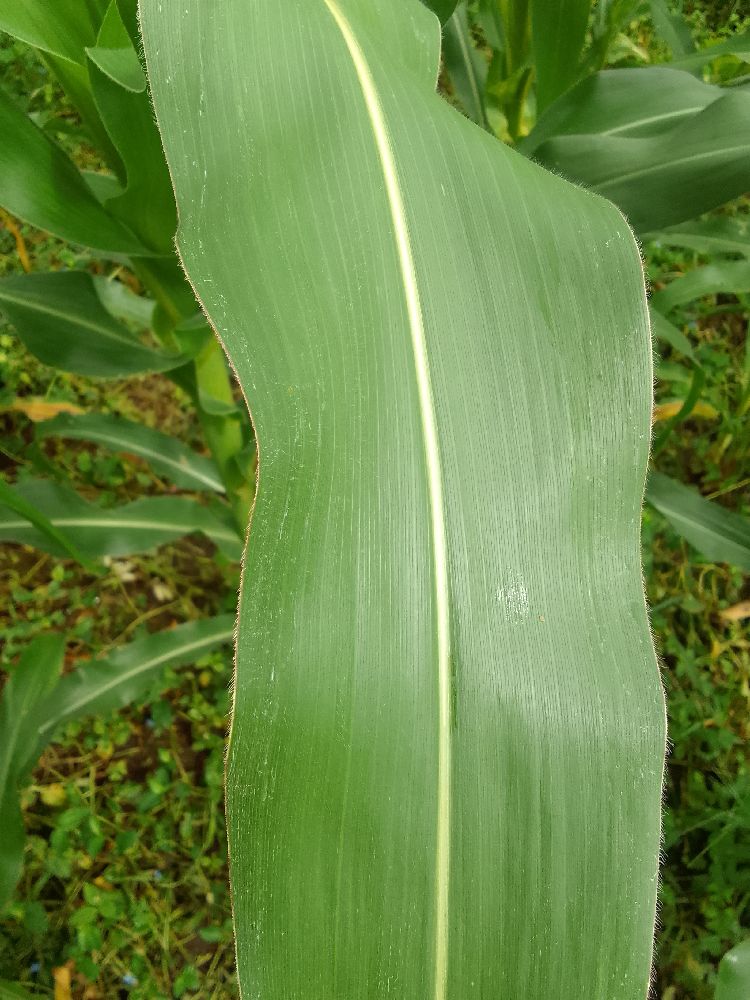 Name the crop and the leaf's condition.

maize, healthy
